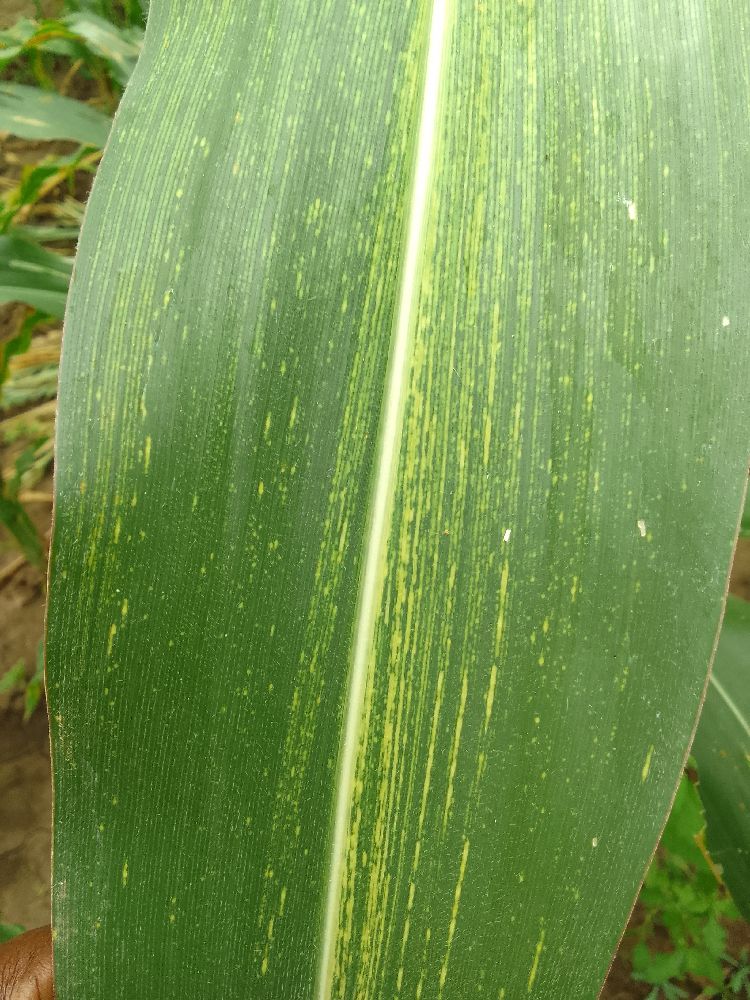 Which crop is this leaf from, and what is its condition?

maize, maize streak virus
